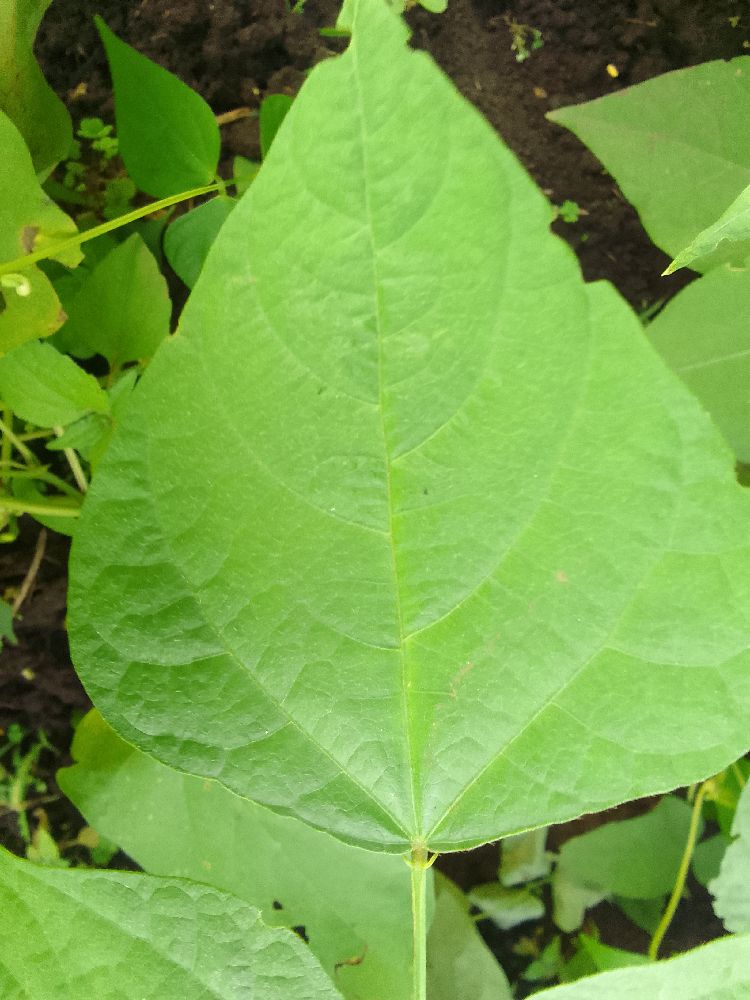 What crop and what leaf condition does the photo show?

common bean, healthy
